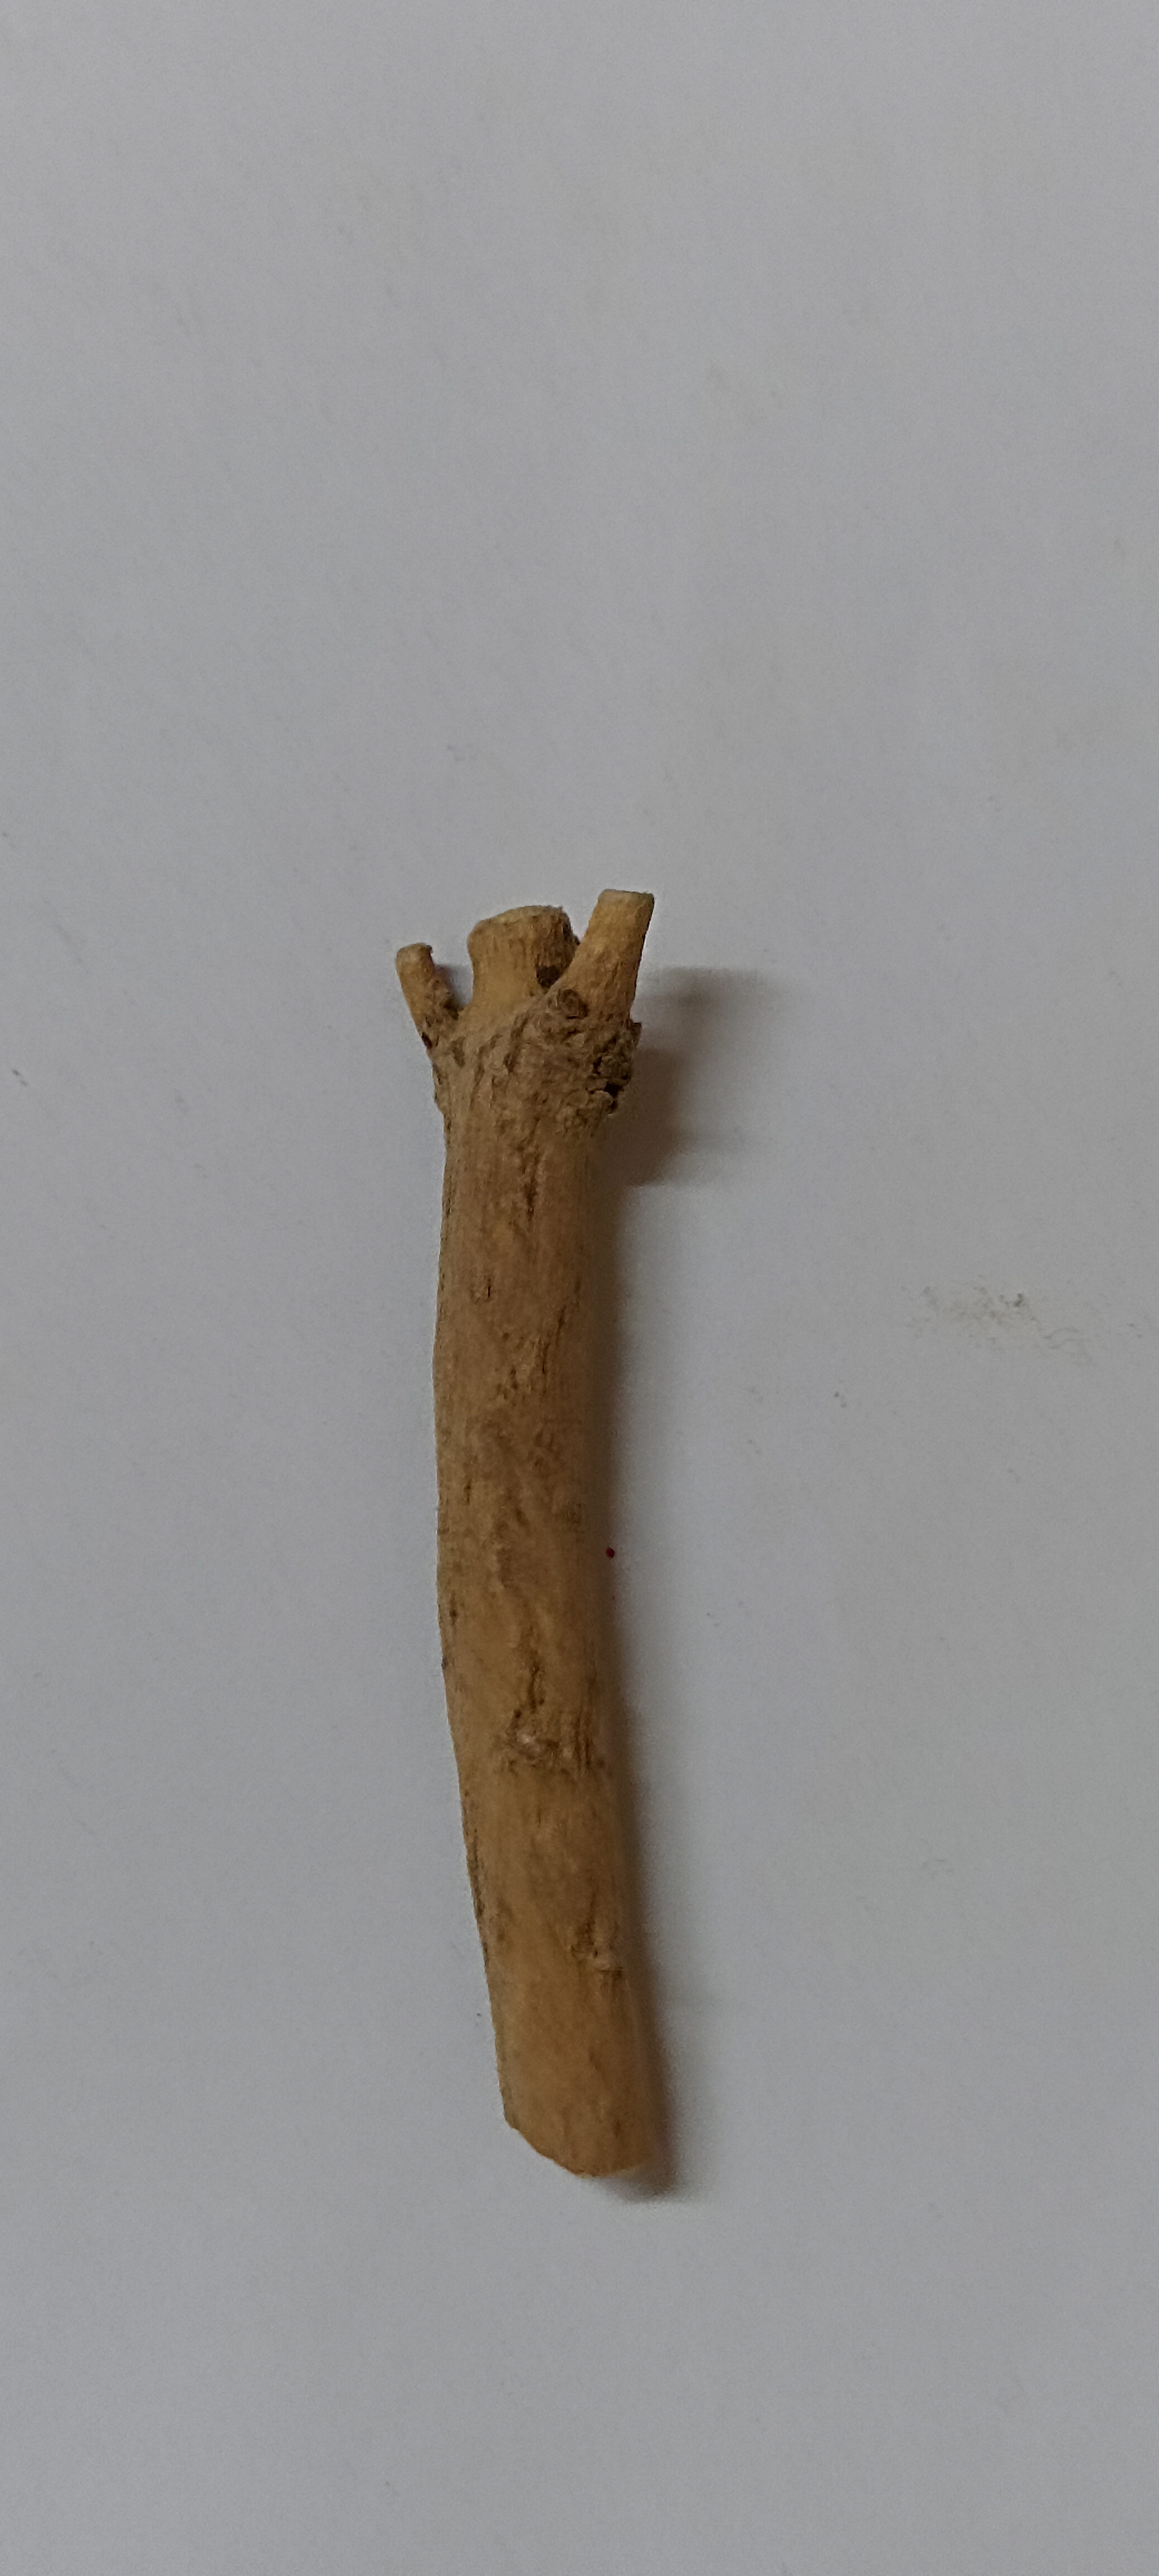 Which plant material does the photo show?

ashwagandha
